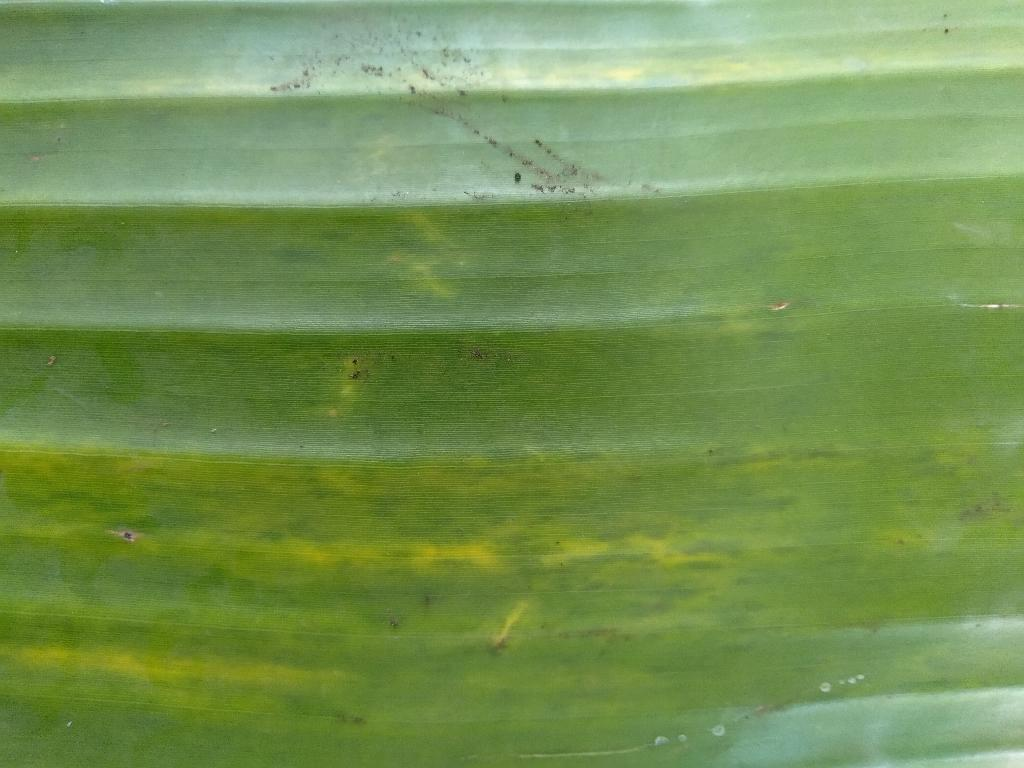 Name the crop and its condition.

banana, fusarium wilt race 1
